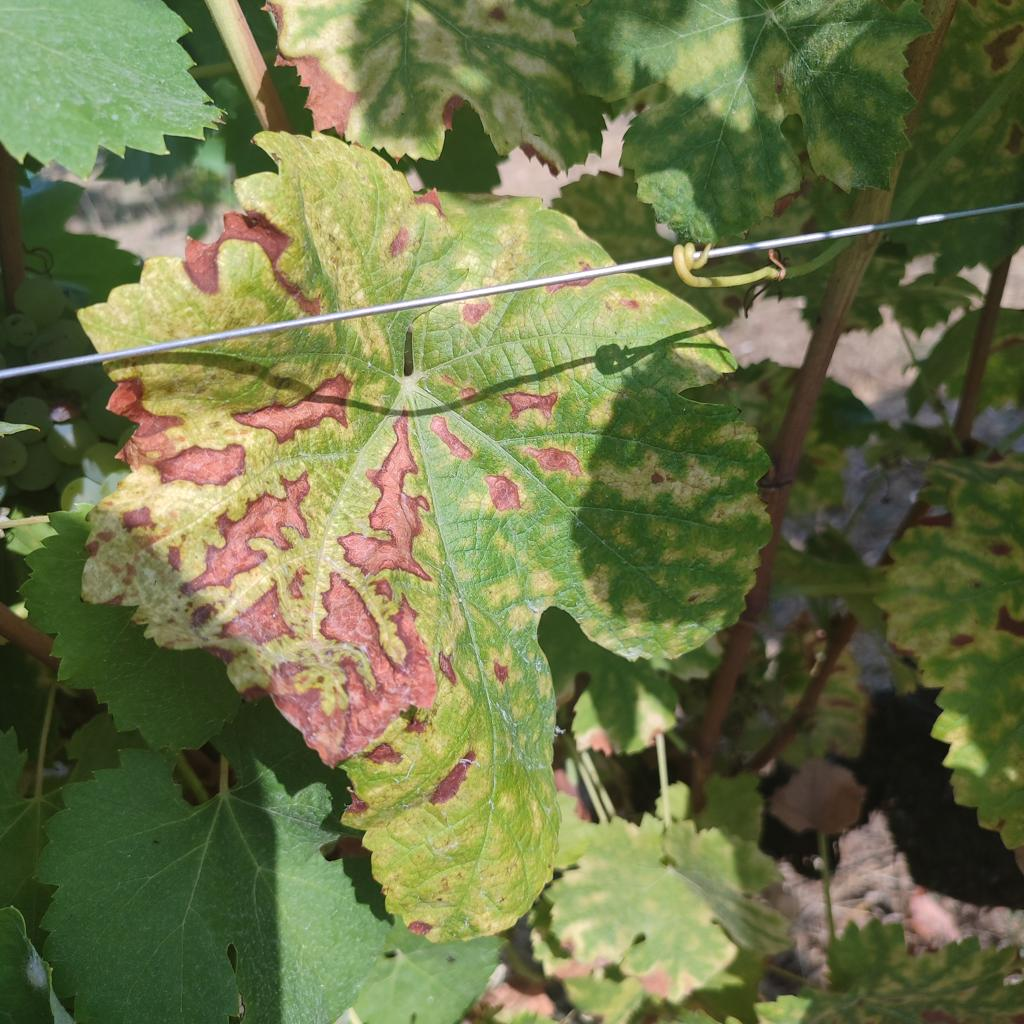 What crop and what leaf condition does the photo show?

grapevine, esca complex
